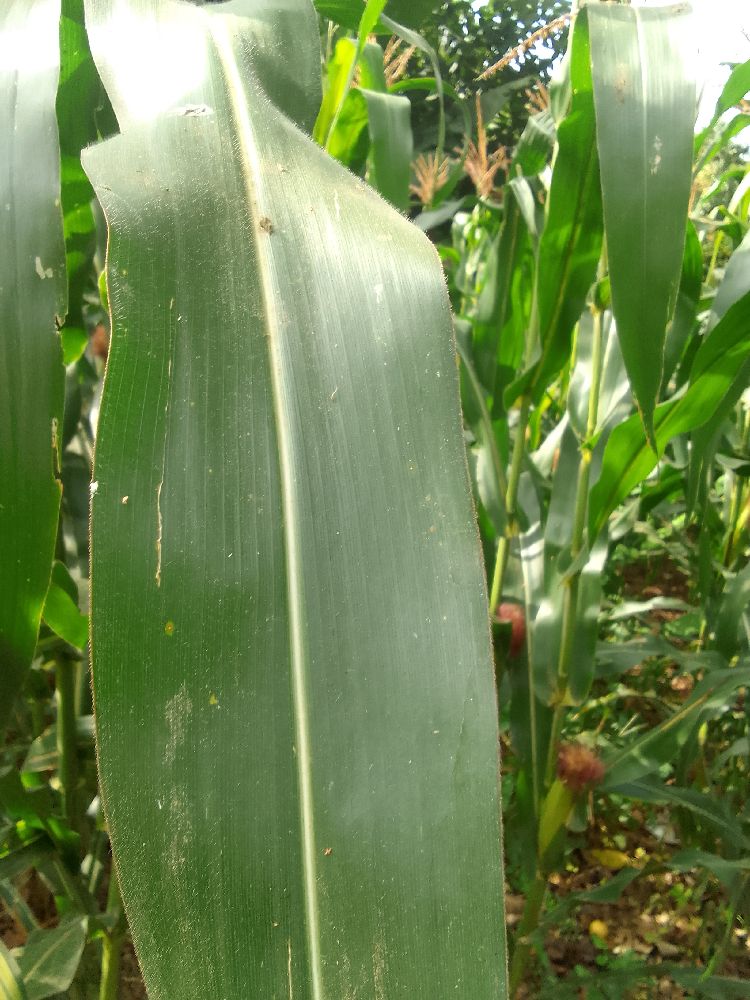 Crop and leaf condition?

maize, healthy
